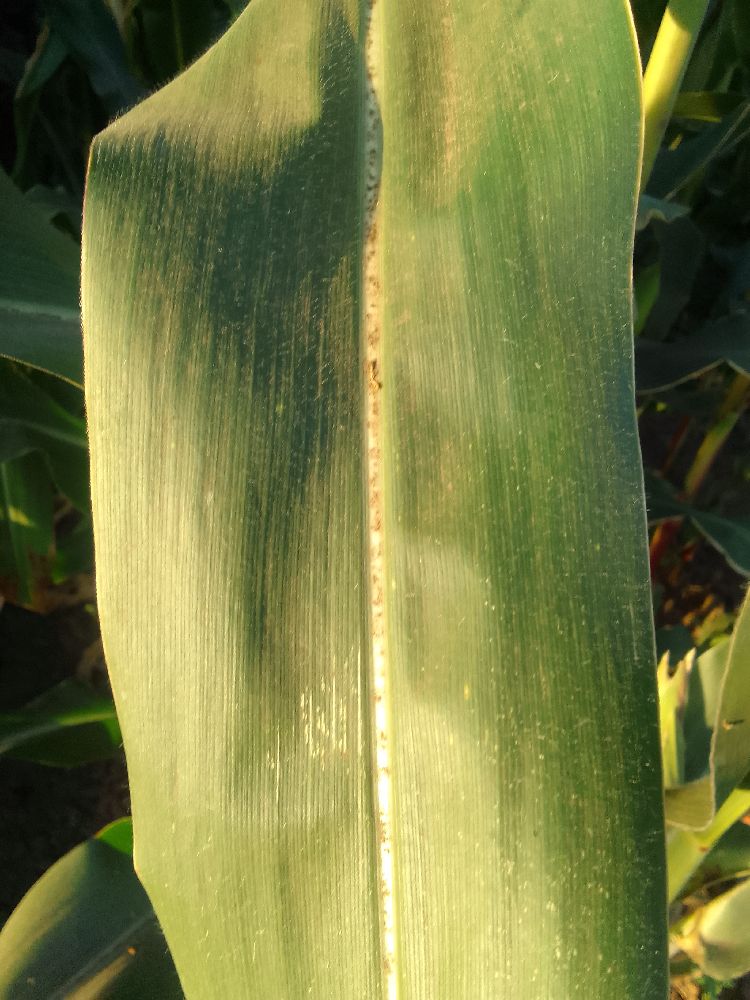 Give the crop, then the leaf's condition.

maize, healthy
